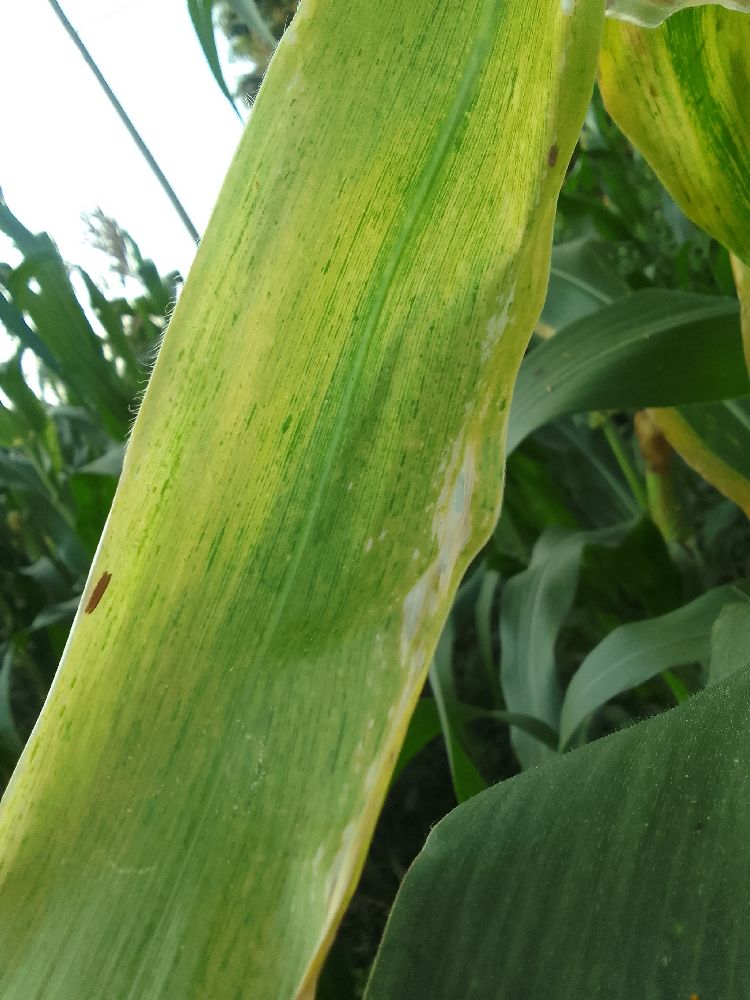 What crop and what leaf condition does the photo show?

maize, maize lethal necrosis
